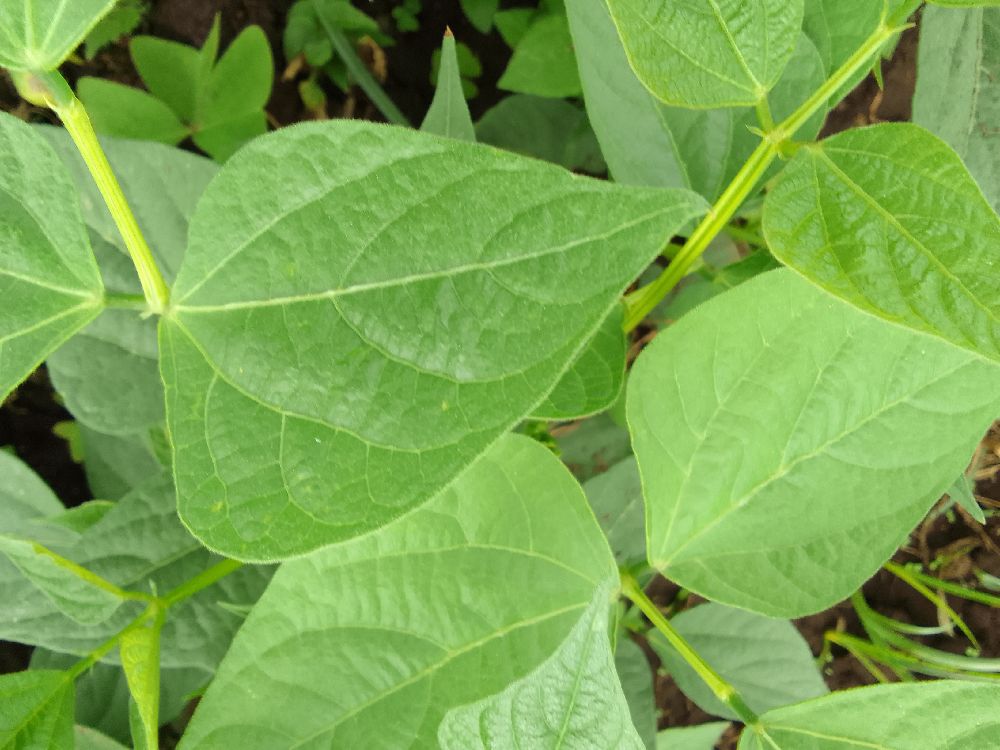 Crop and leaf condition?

common bean, healthy
